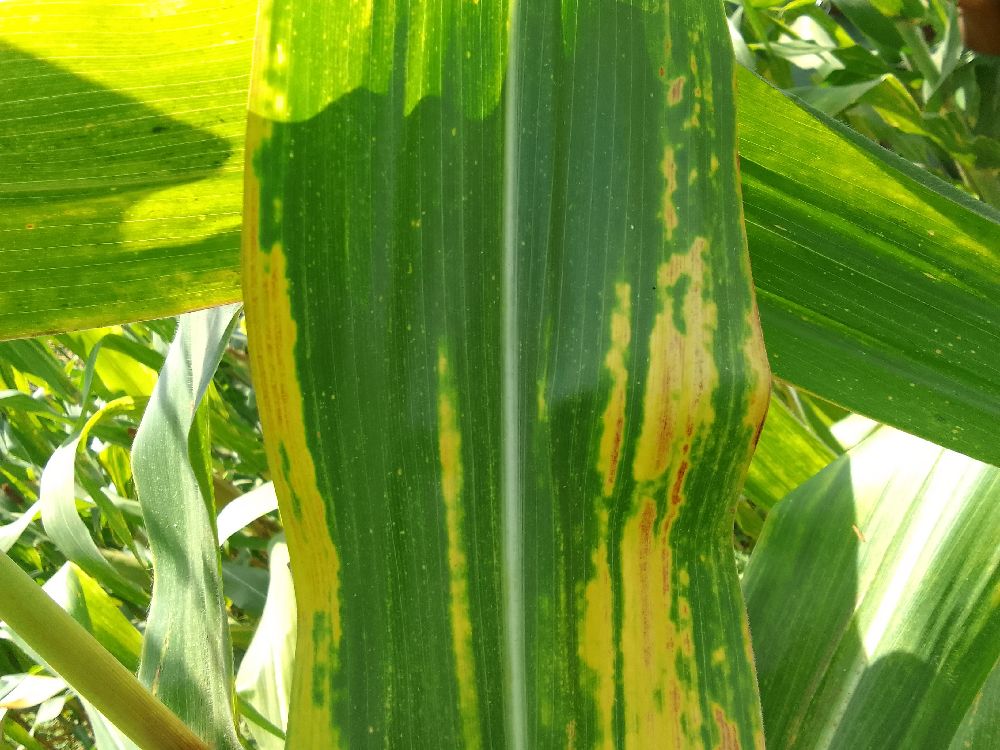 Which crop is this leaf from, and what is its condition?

maize, maize lethal necrosis
